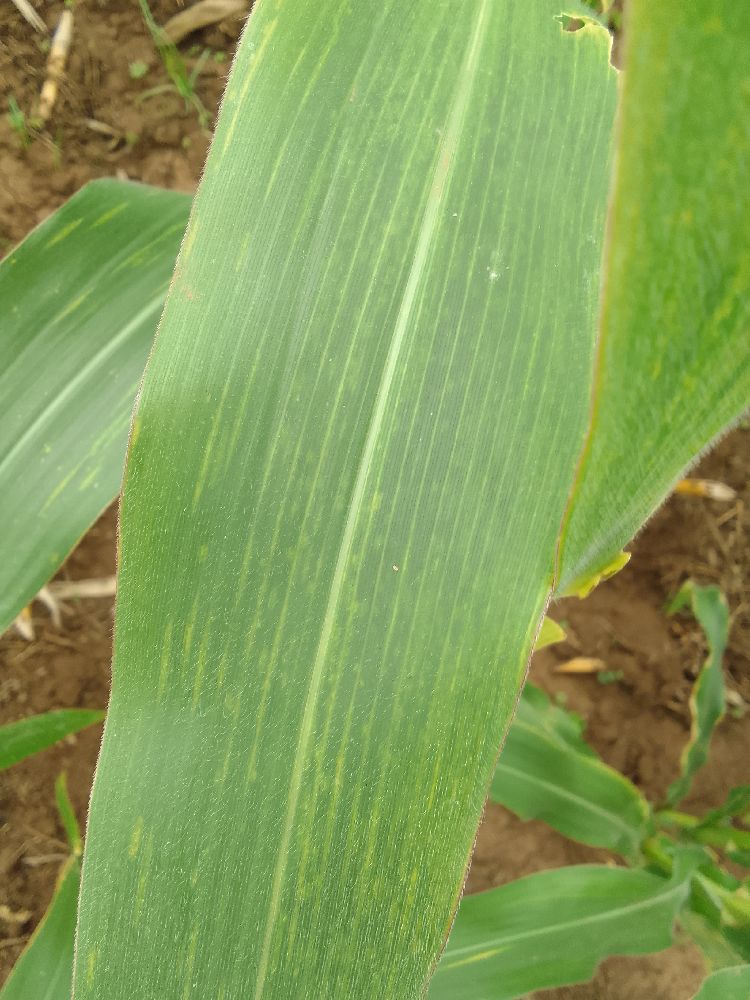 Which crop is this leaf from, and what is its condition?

maize, maize lethal necrosis
